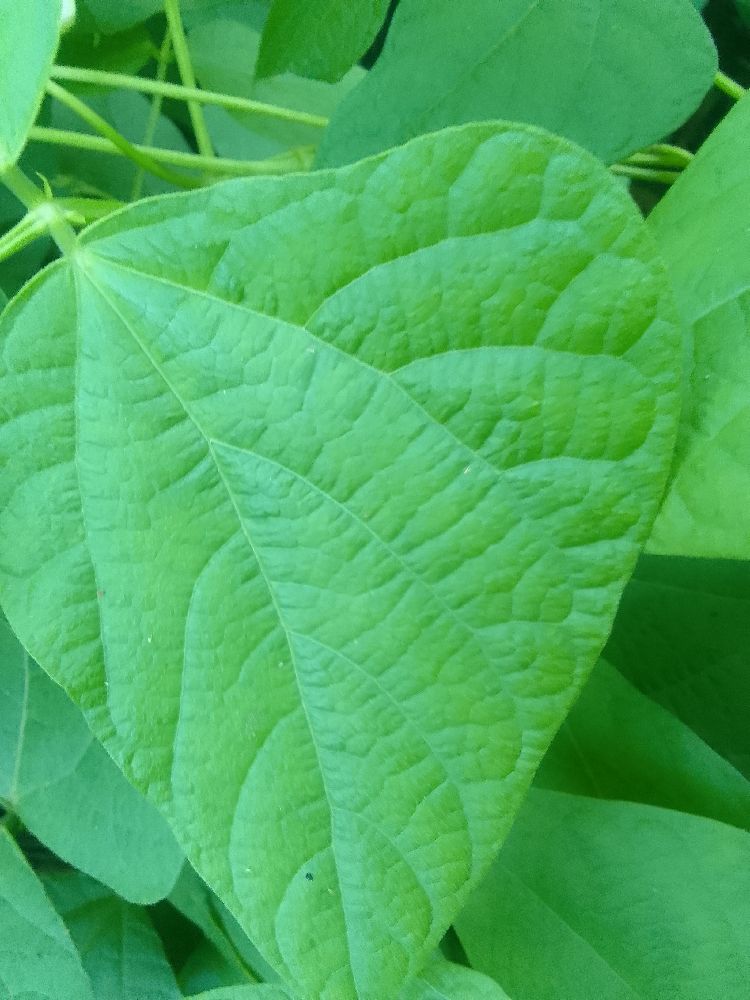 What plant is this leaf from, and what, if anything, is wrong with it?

common bean, healthy
